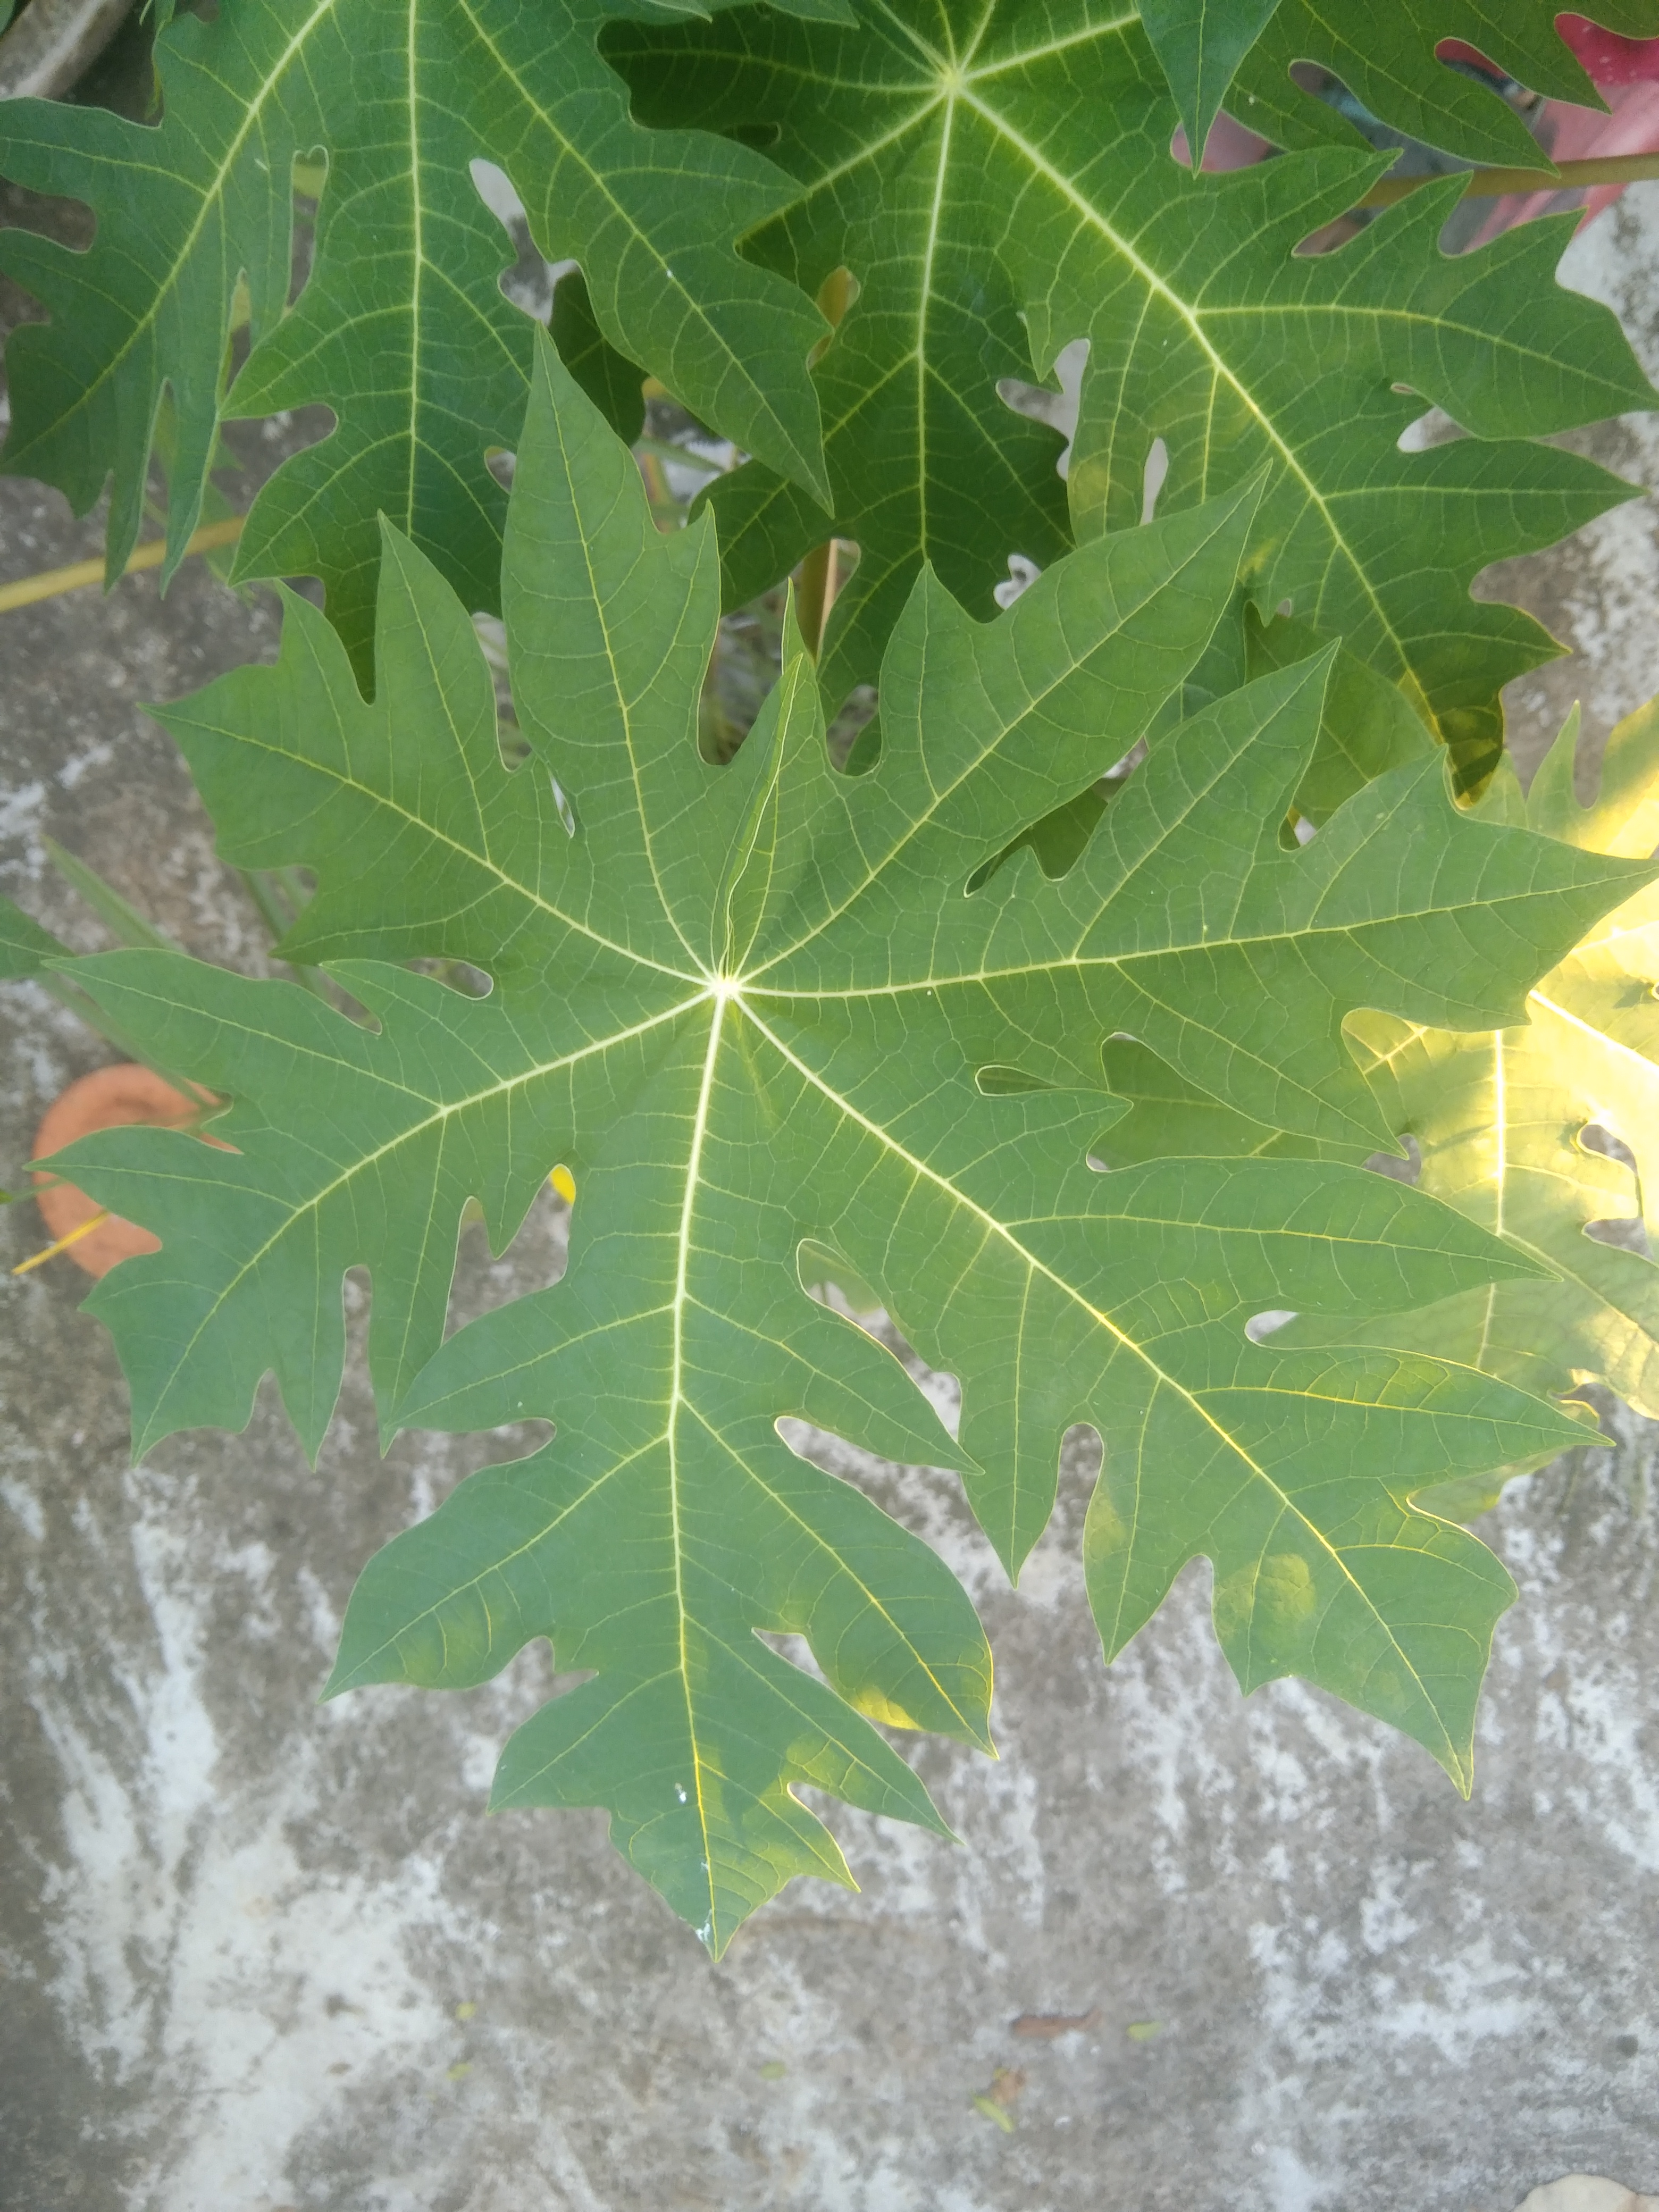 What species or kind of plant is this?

papaya
